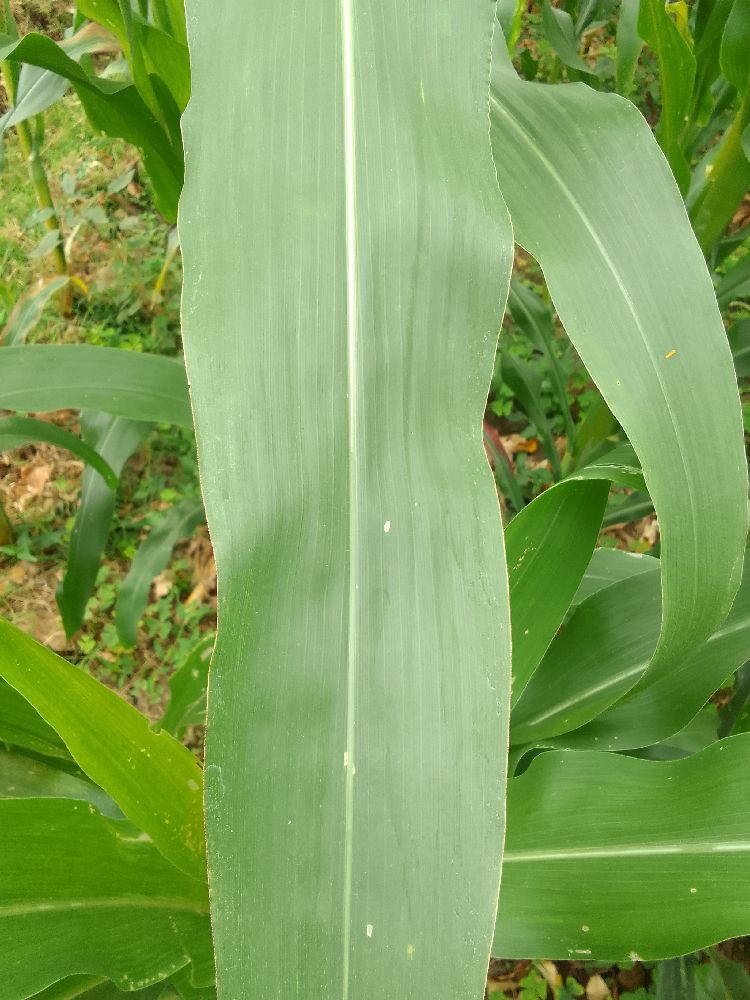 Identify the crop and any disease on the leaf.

maize, healthy
